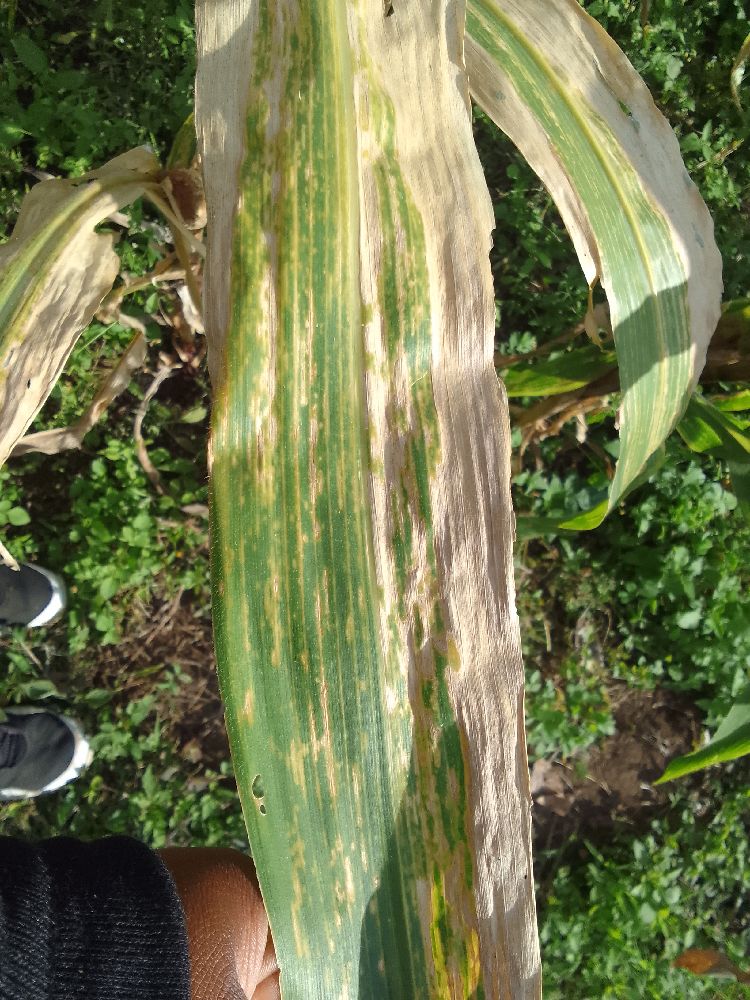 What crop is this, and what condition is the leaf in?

maize, maize lethal necrosis
